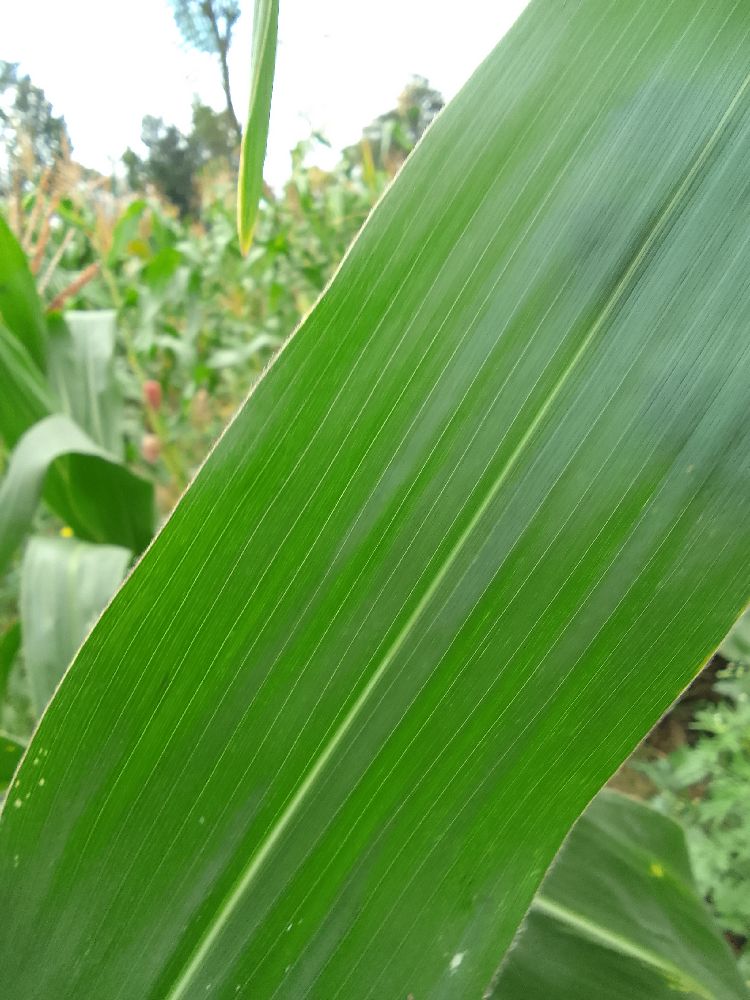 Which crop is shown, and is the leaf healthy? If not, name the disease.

maize, healthy
